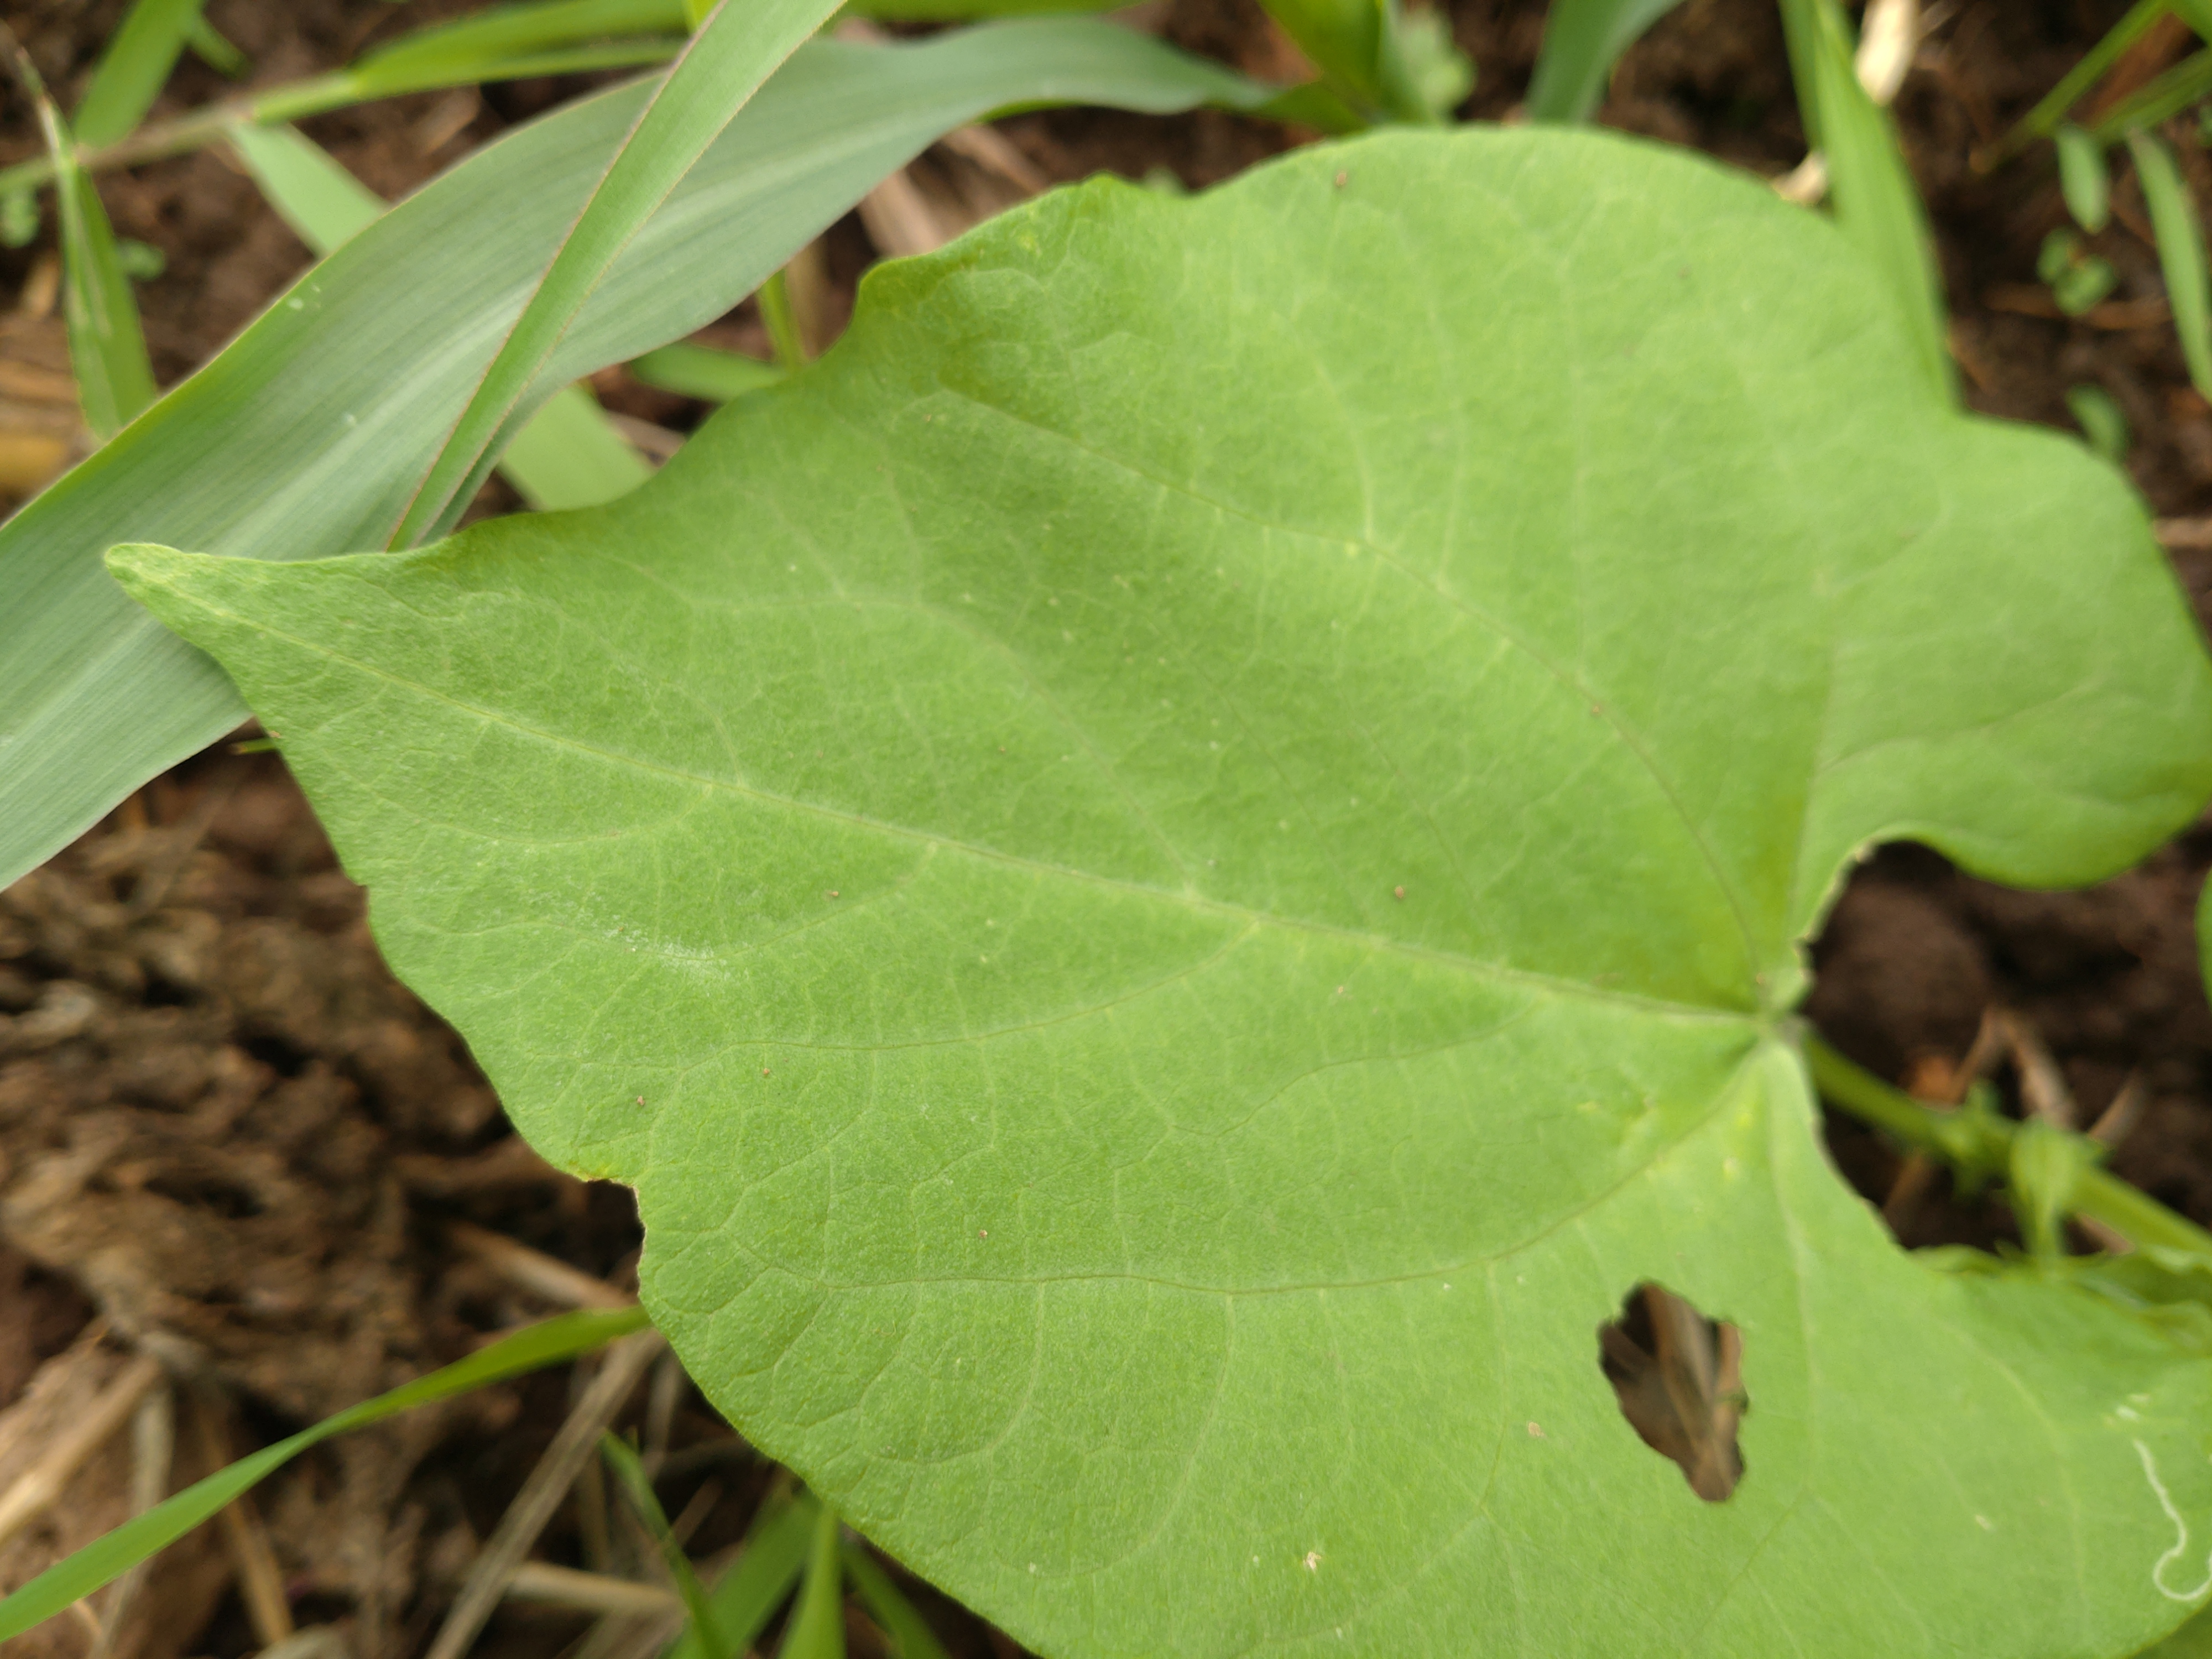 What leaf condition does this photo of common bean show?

healthy
